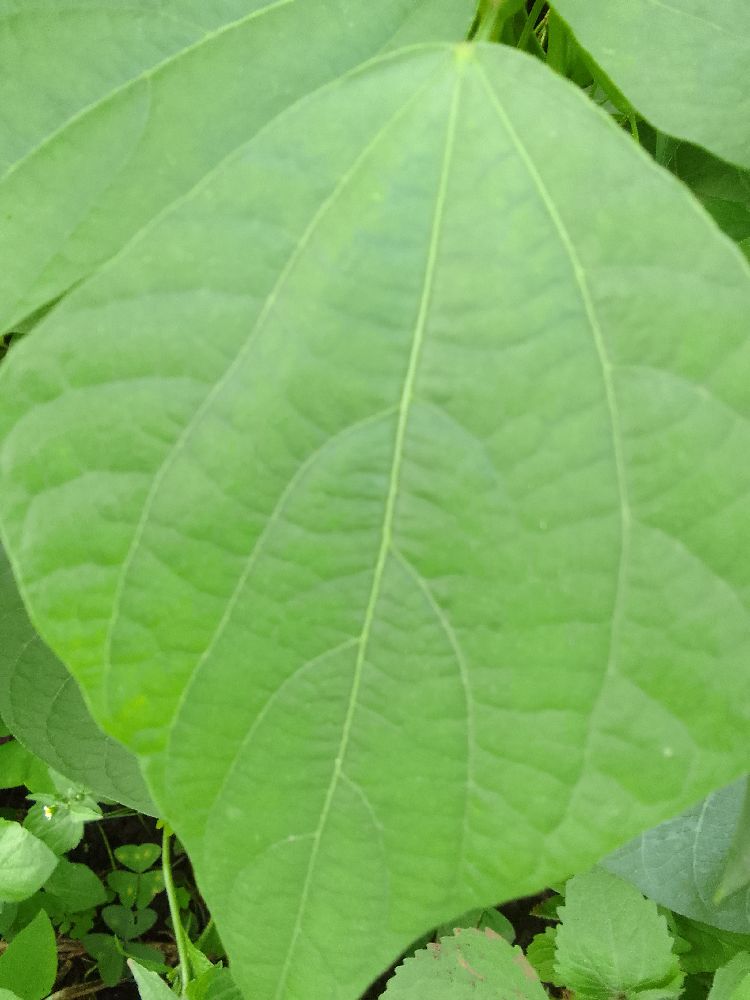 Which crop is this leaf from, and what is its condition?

common bean, healthy
